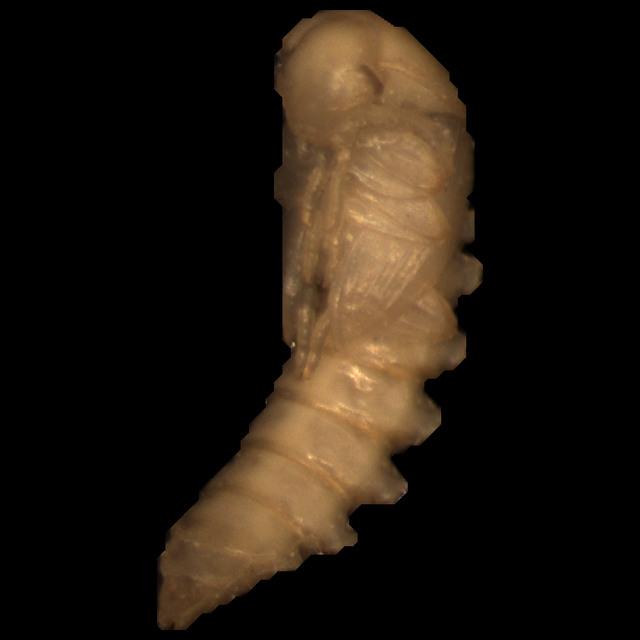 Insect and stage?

mealworm pupa
